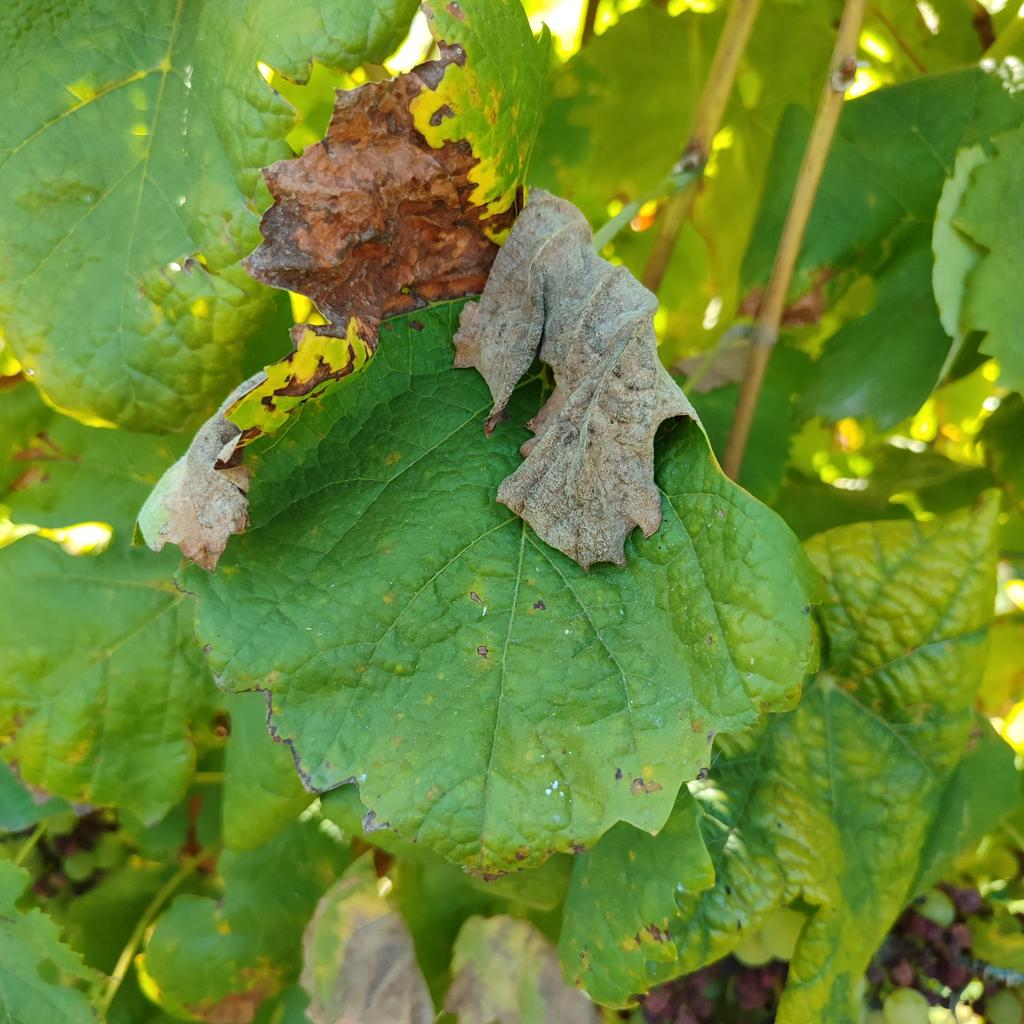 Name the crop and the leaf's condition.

grapevine, downy mildew
